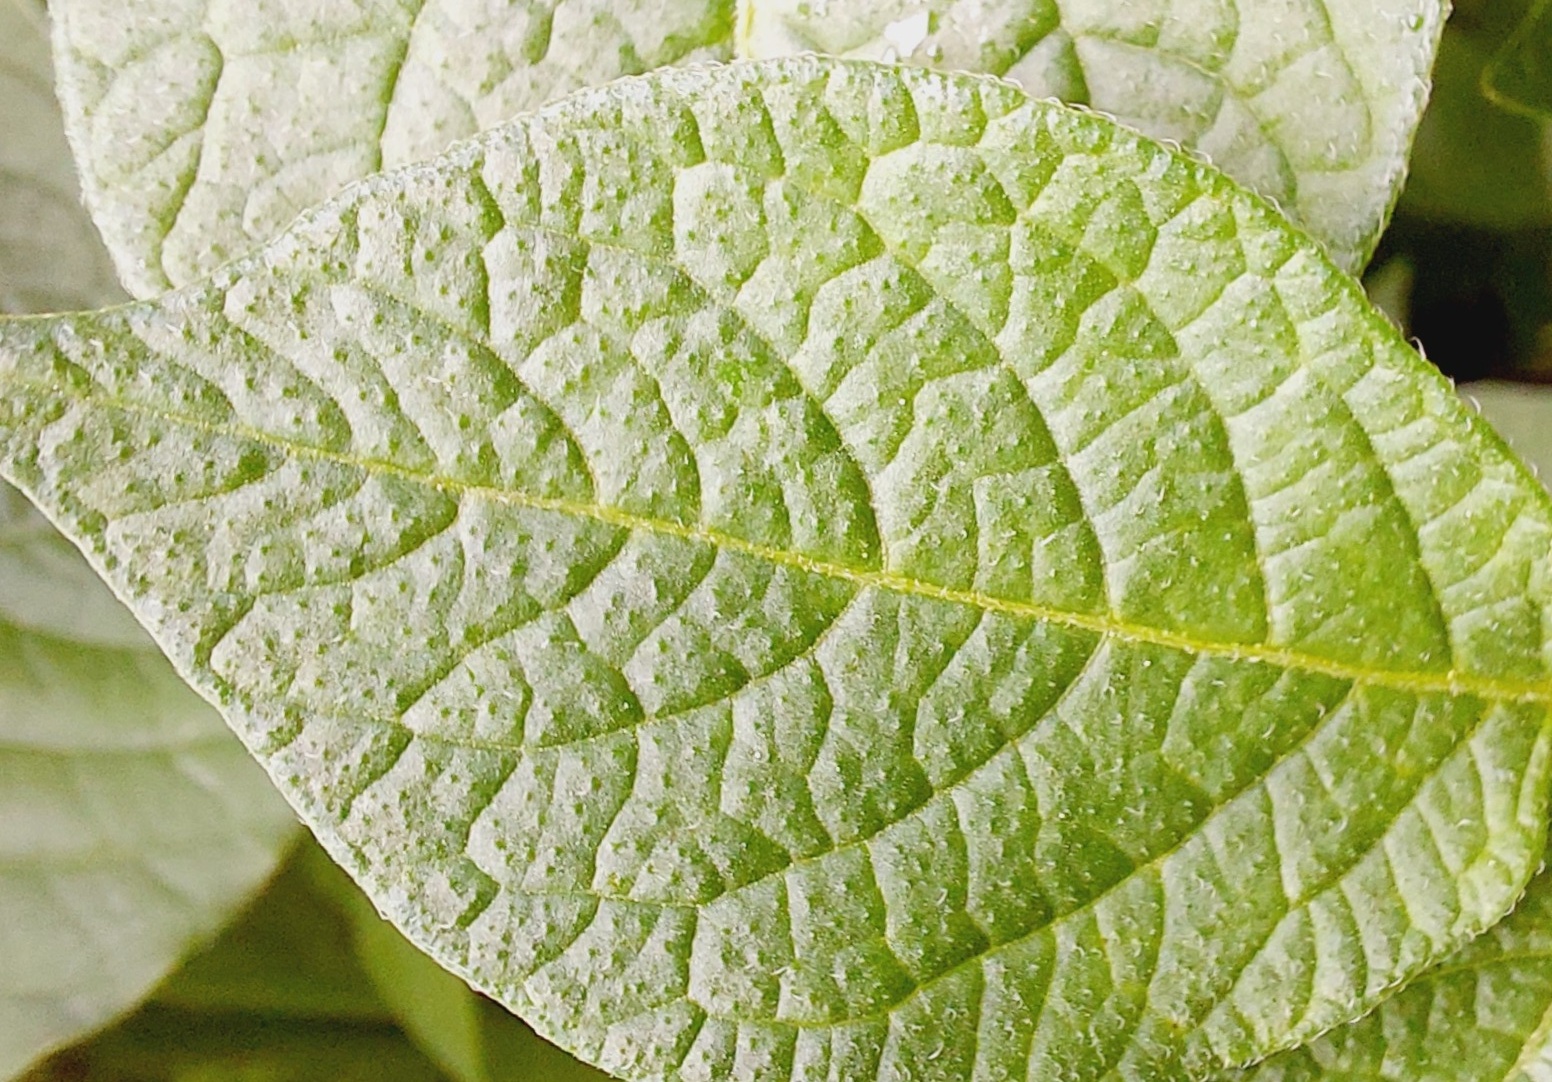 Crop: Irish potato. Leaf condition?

healthy
